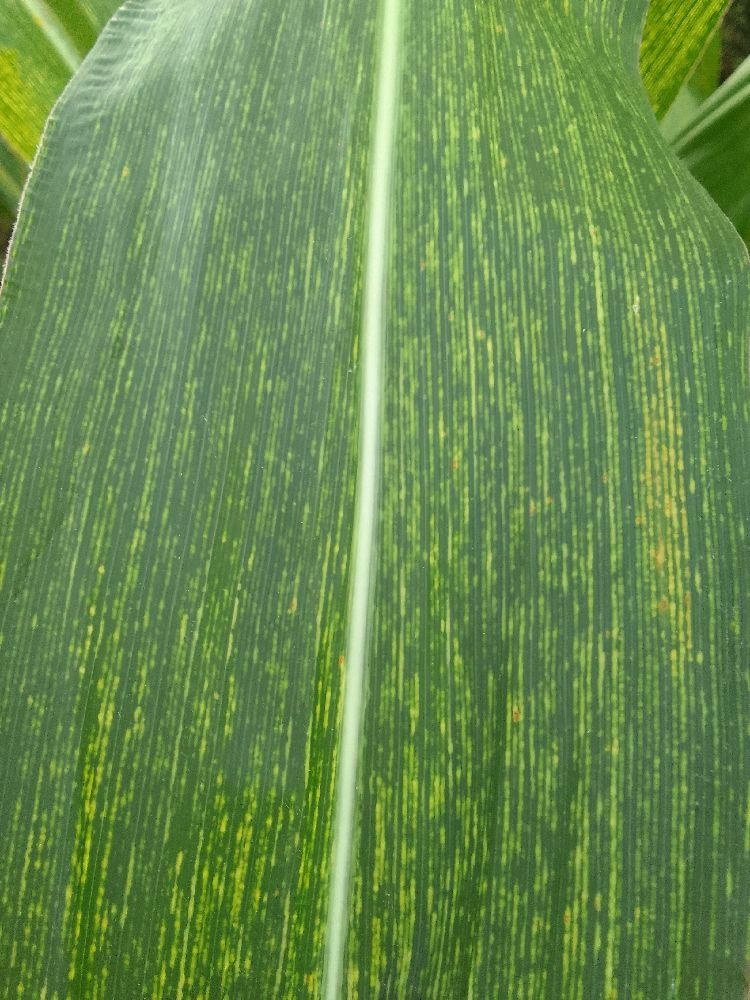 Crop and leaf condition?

maize, maize streak virus
